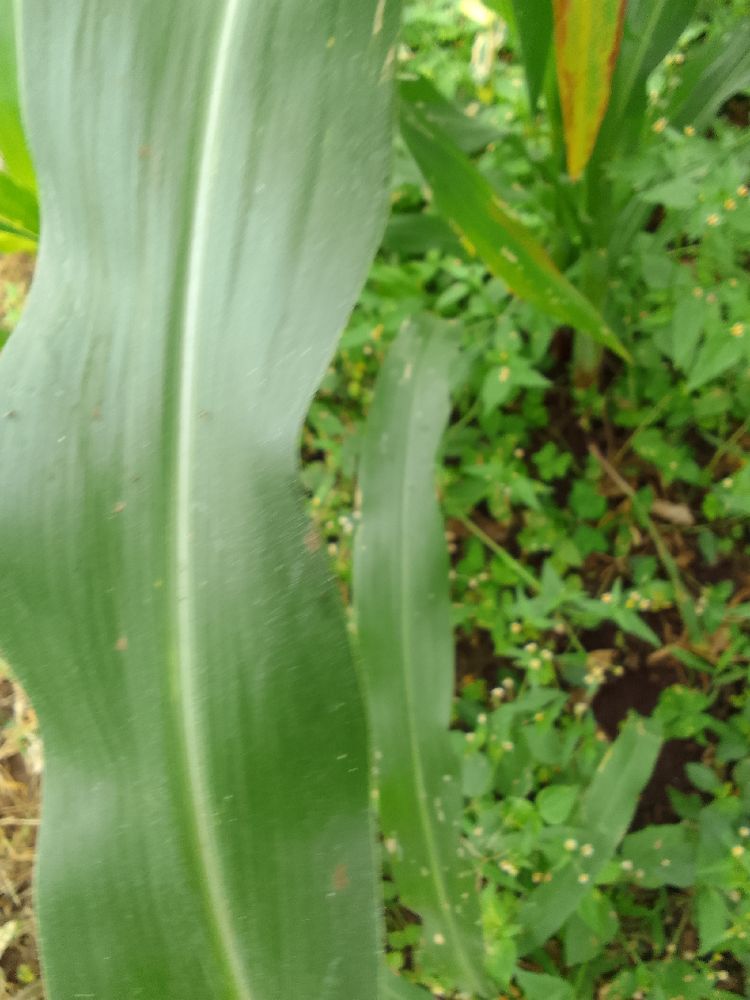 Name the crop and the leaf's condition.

maize, healthy
